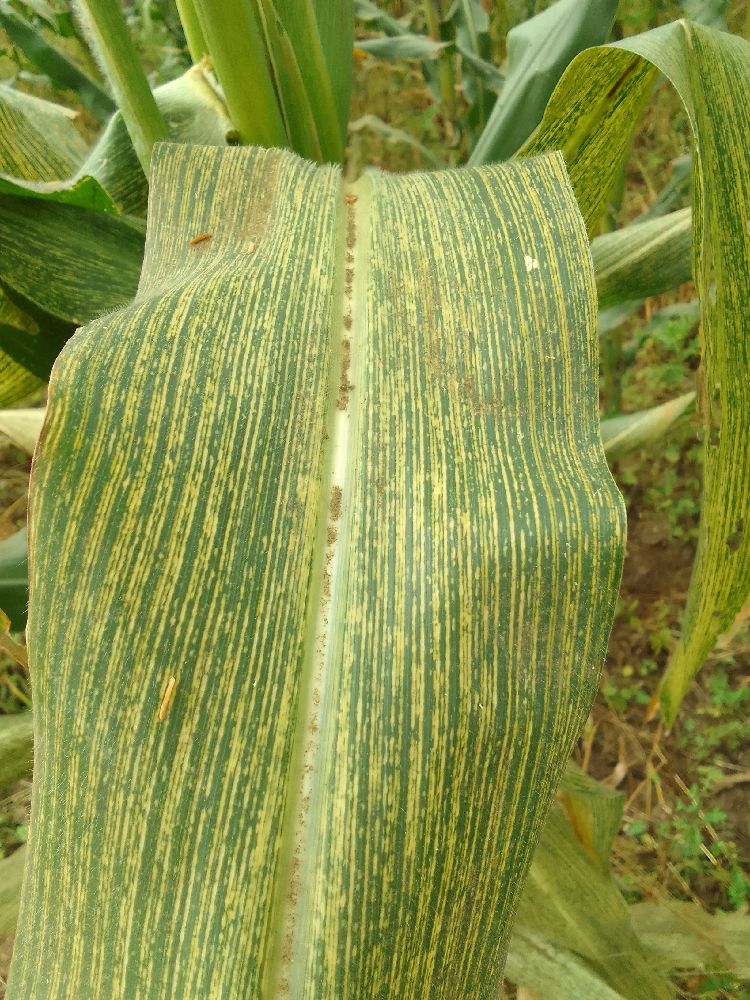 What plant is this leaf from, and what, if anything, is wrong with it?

maize, maize streak virus
